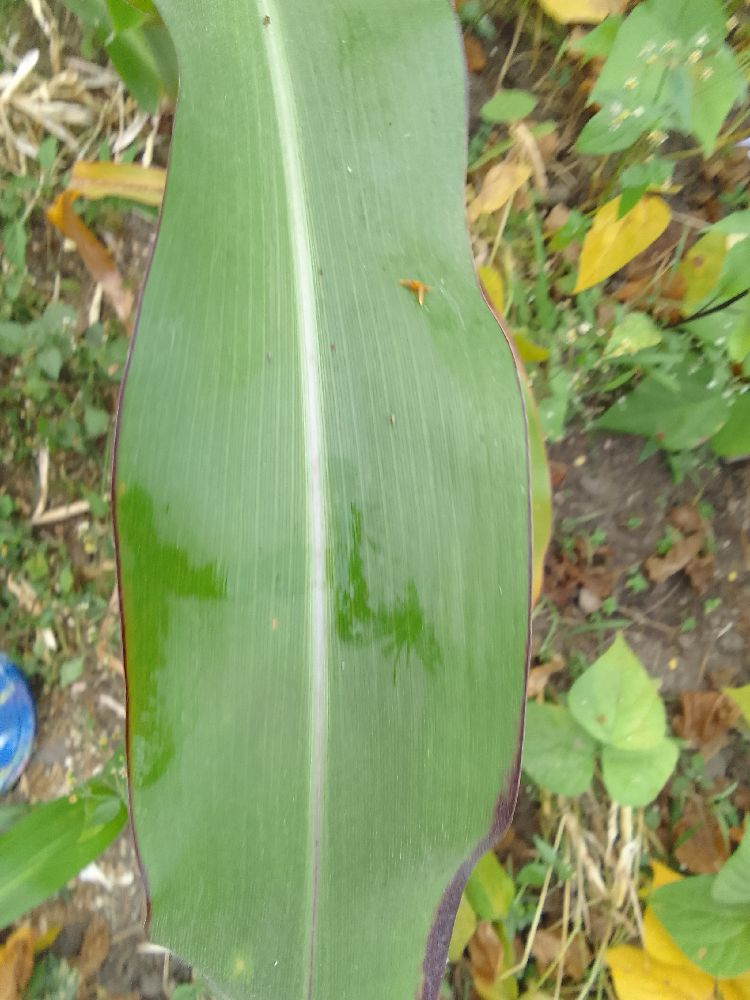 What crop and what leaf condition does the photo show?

maize, healthy
